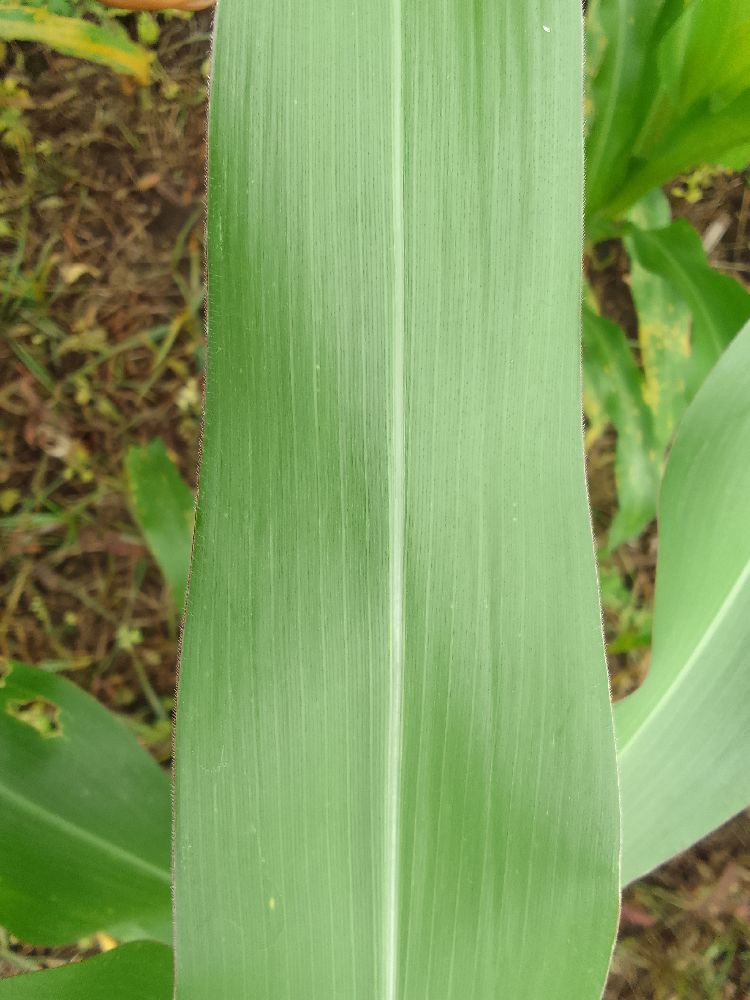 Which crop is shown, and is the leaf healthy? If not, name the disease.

maize, healthy
